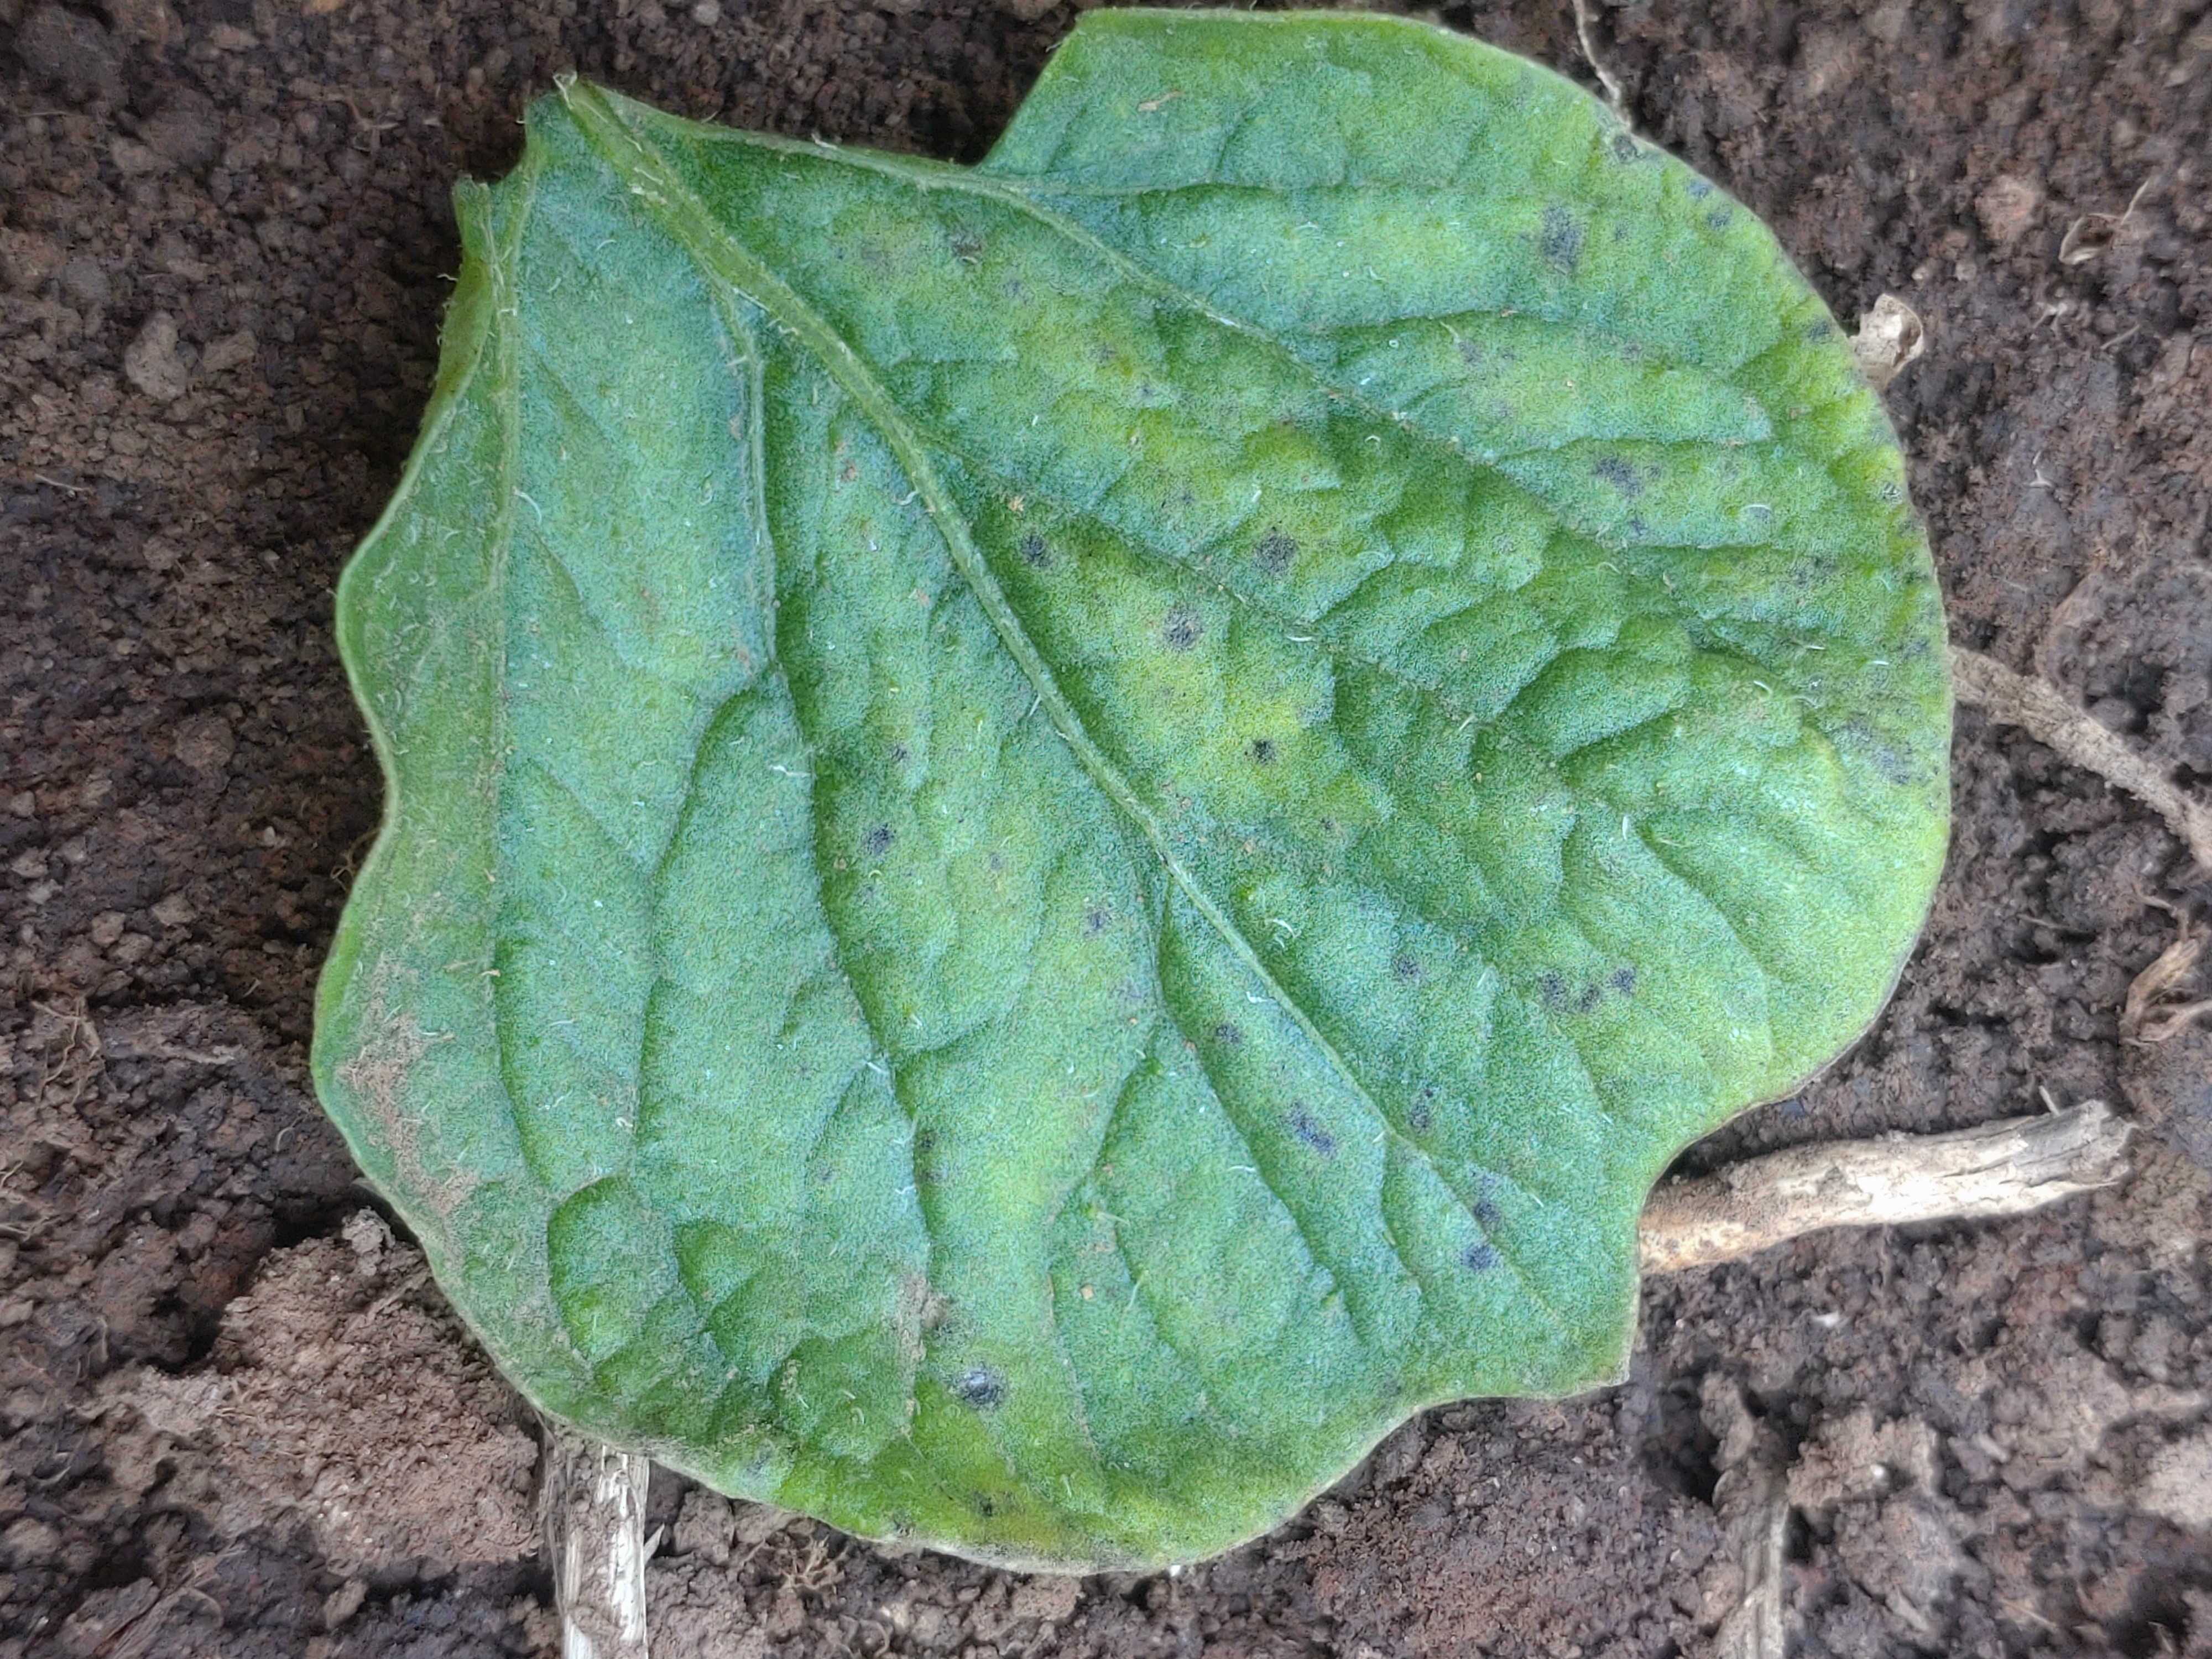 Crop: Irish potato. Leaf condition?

late blight
